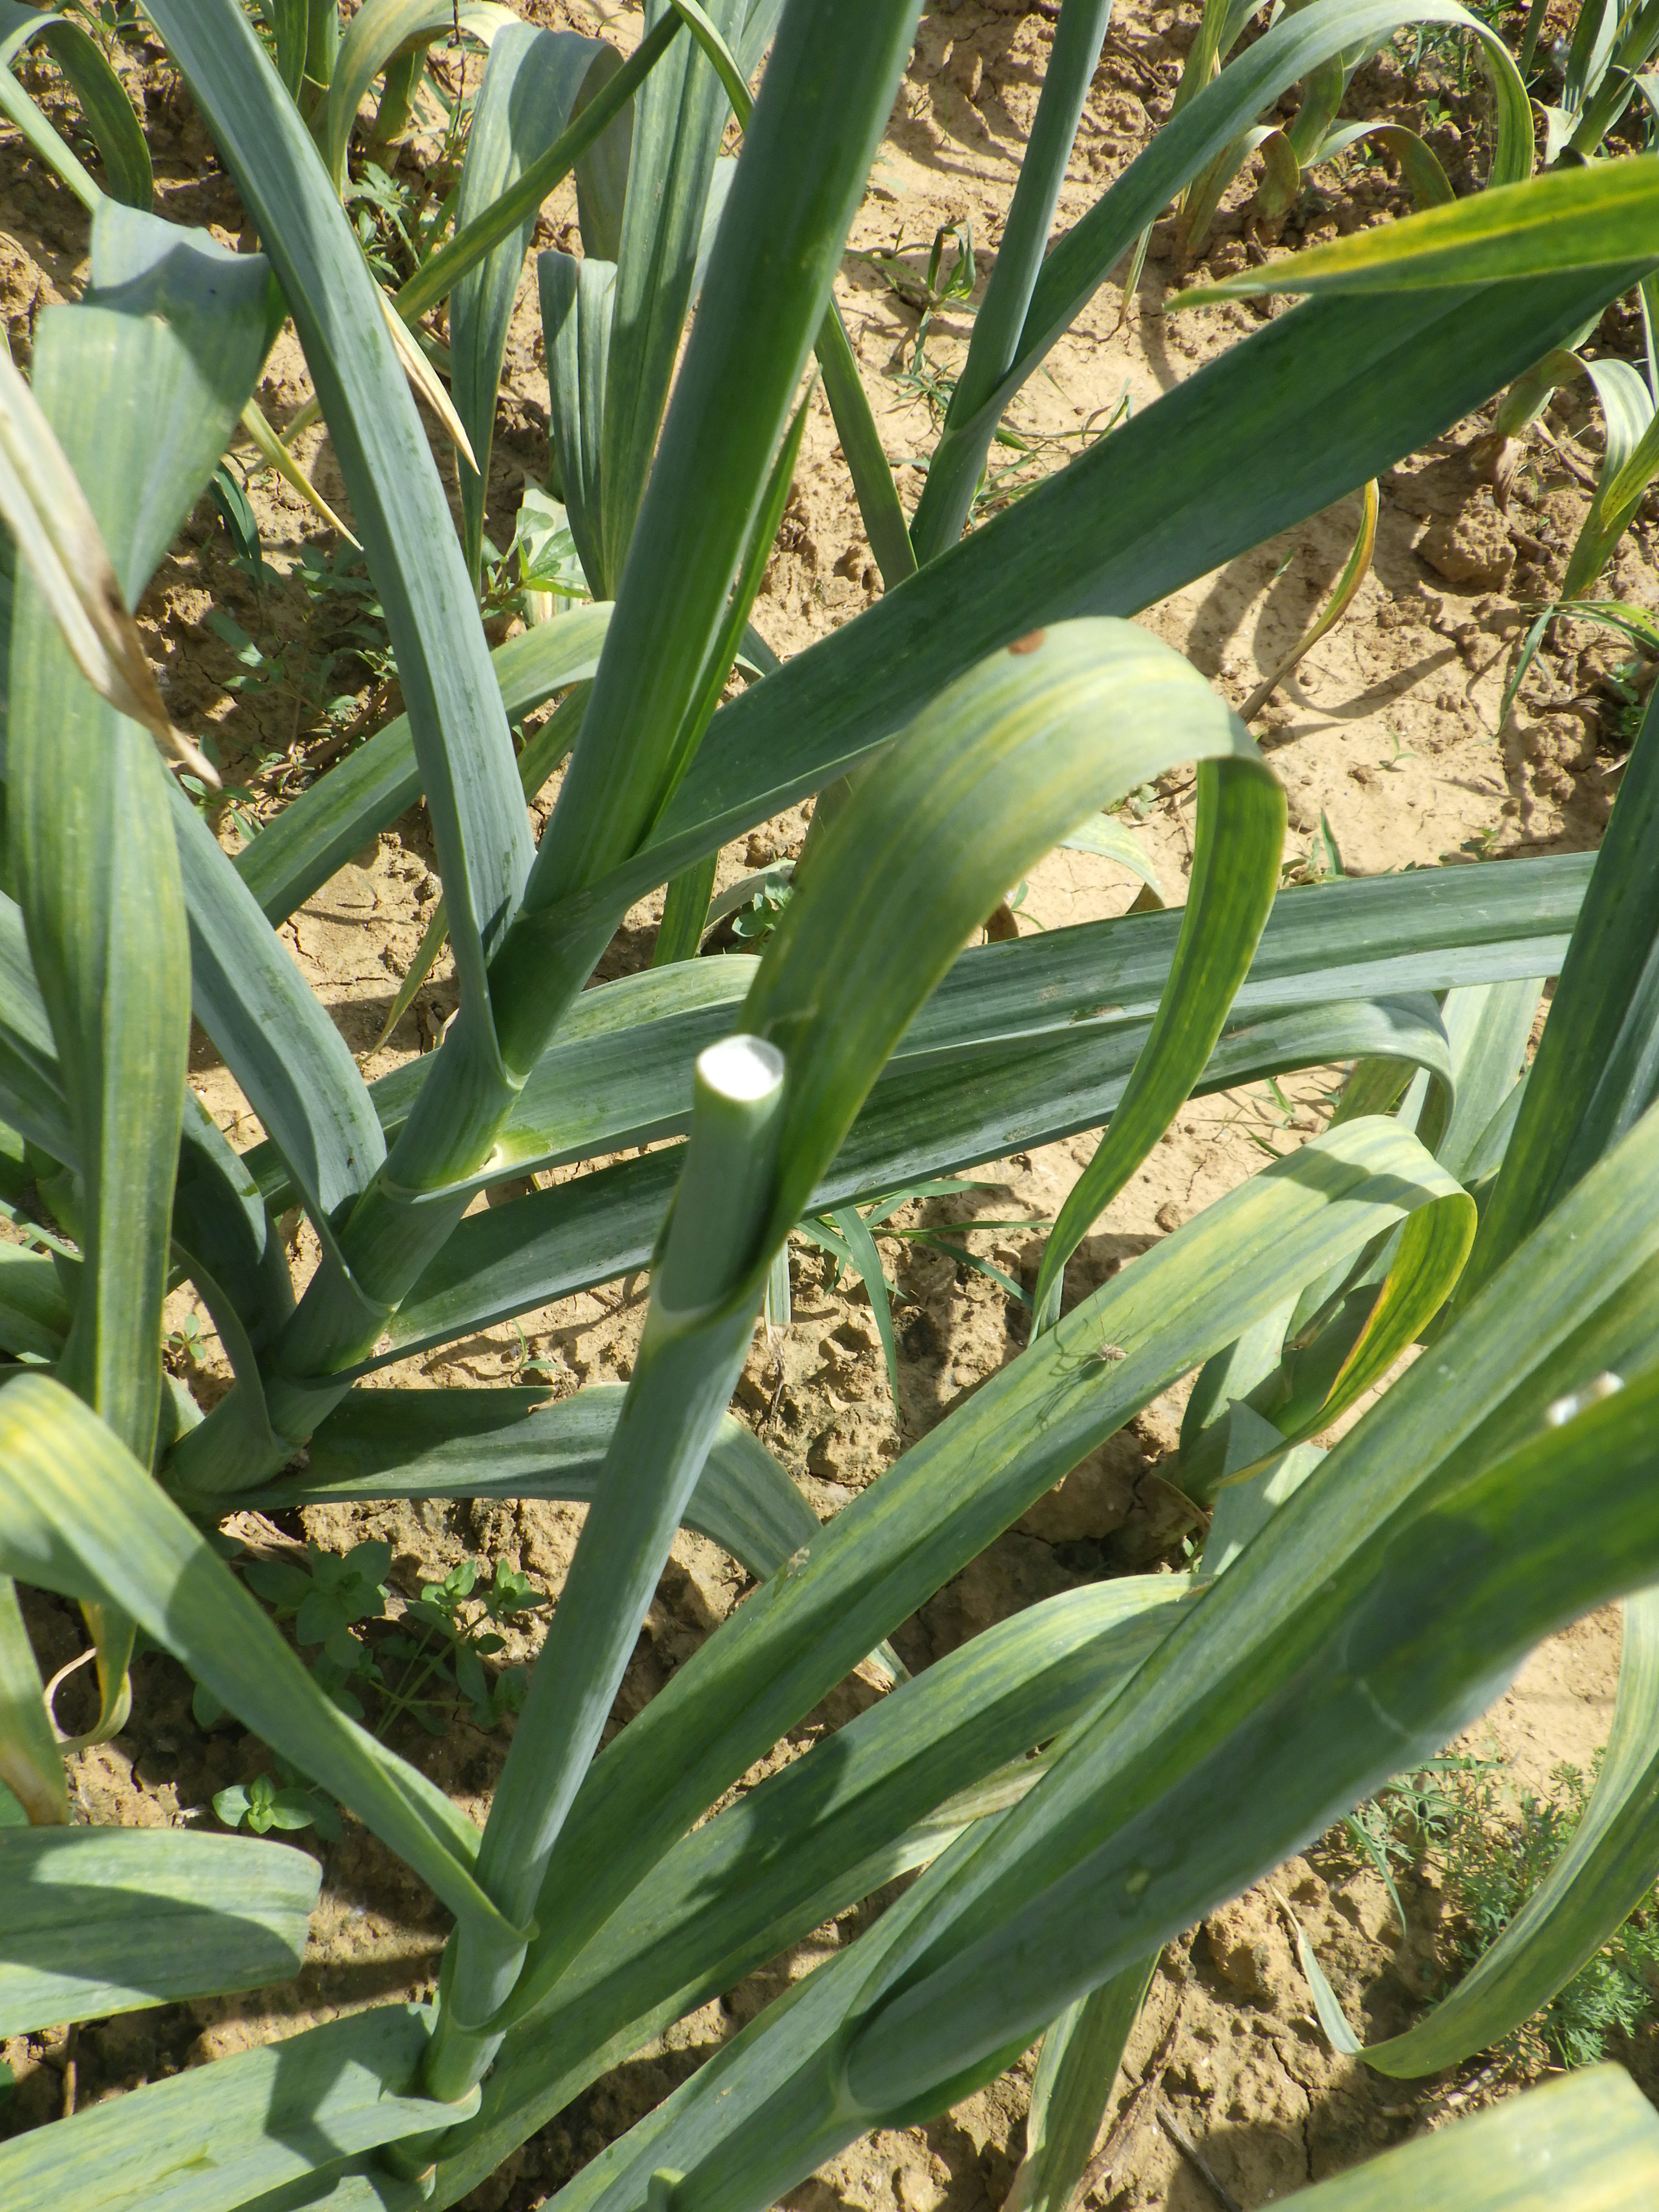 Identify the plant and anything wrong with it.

elephant garlic, chlorosis, mechanical damage
